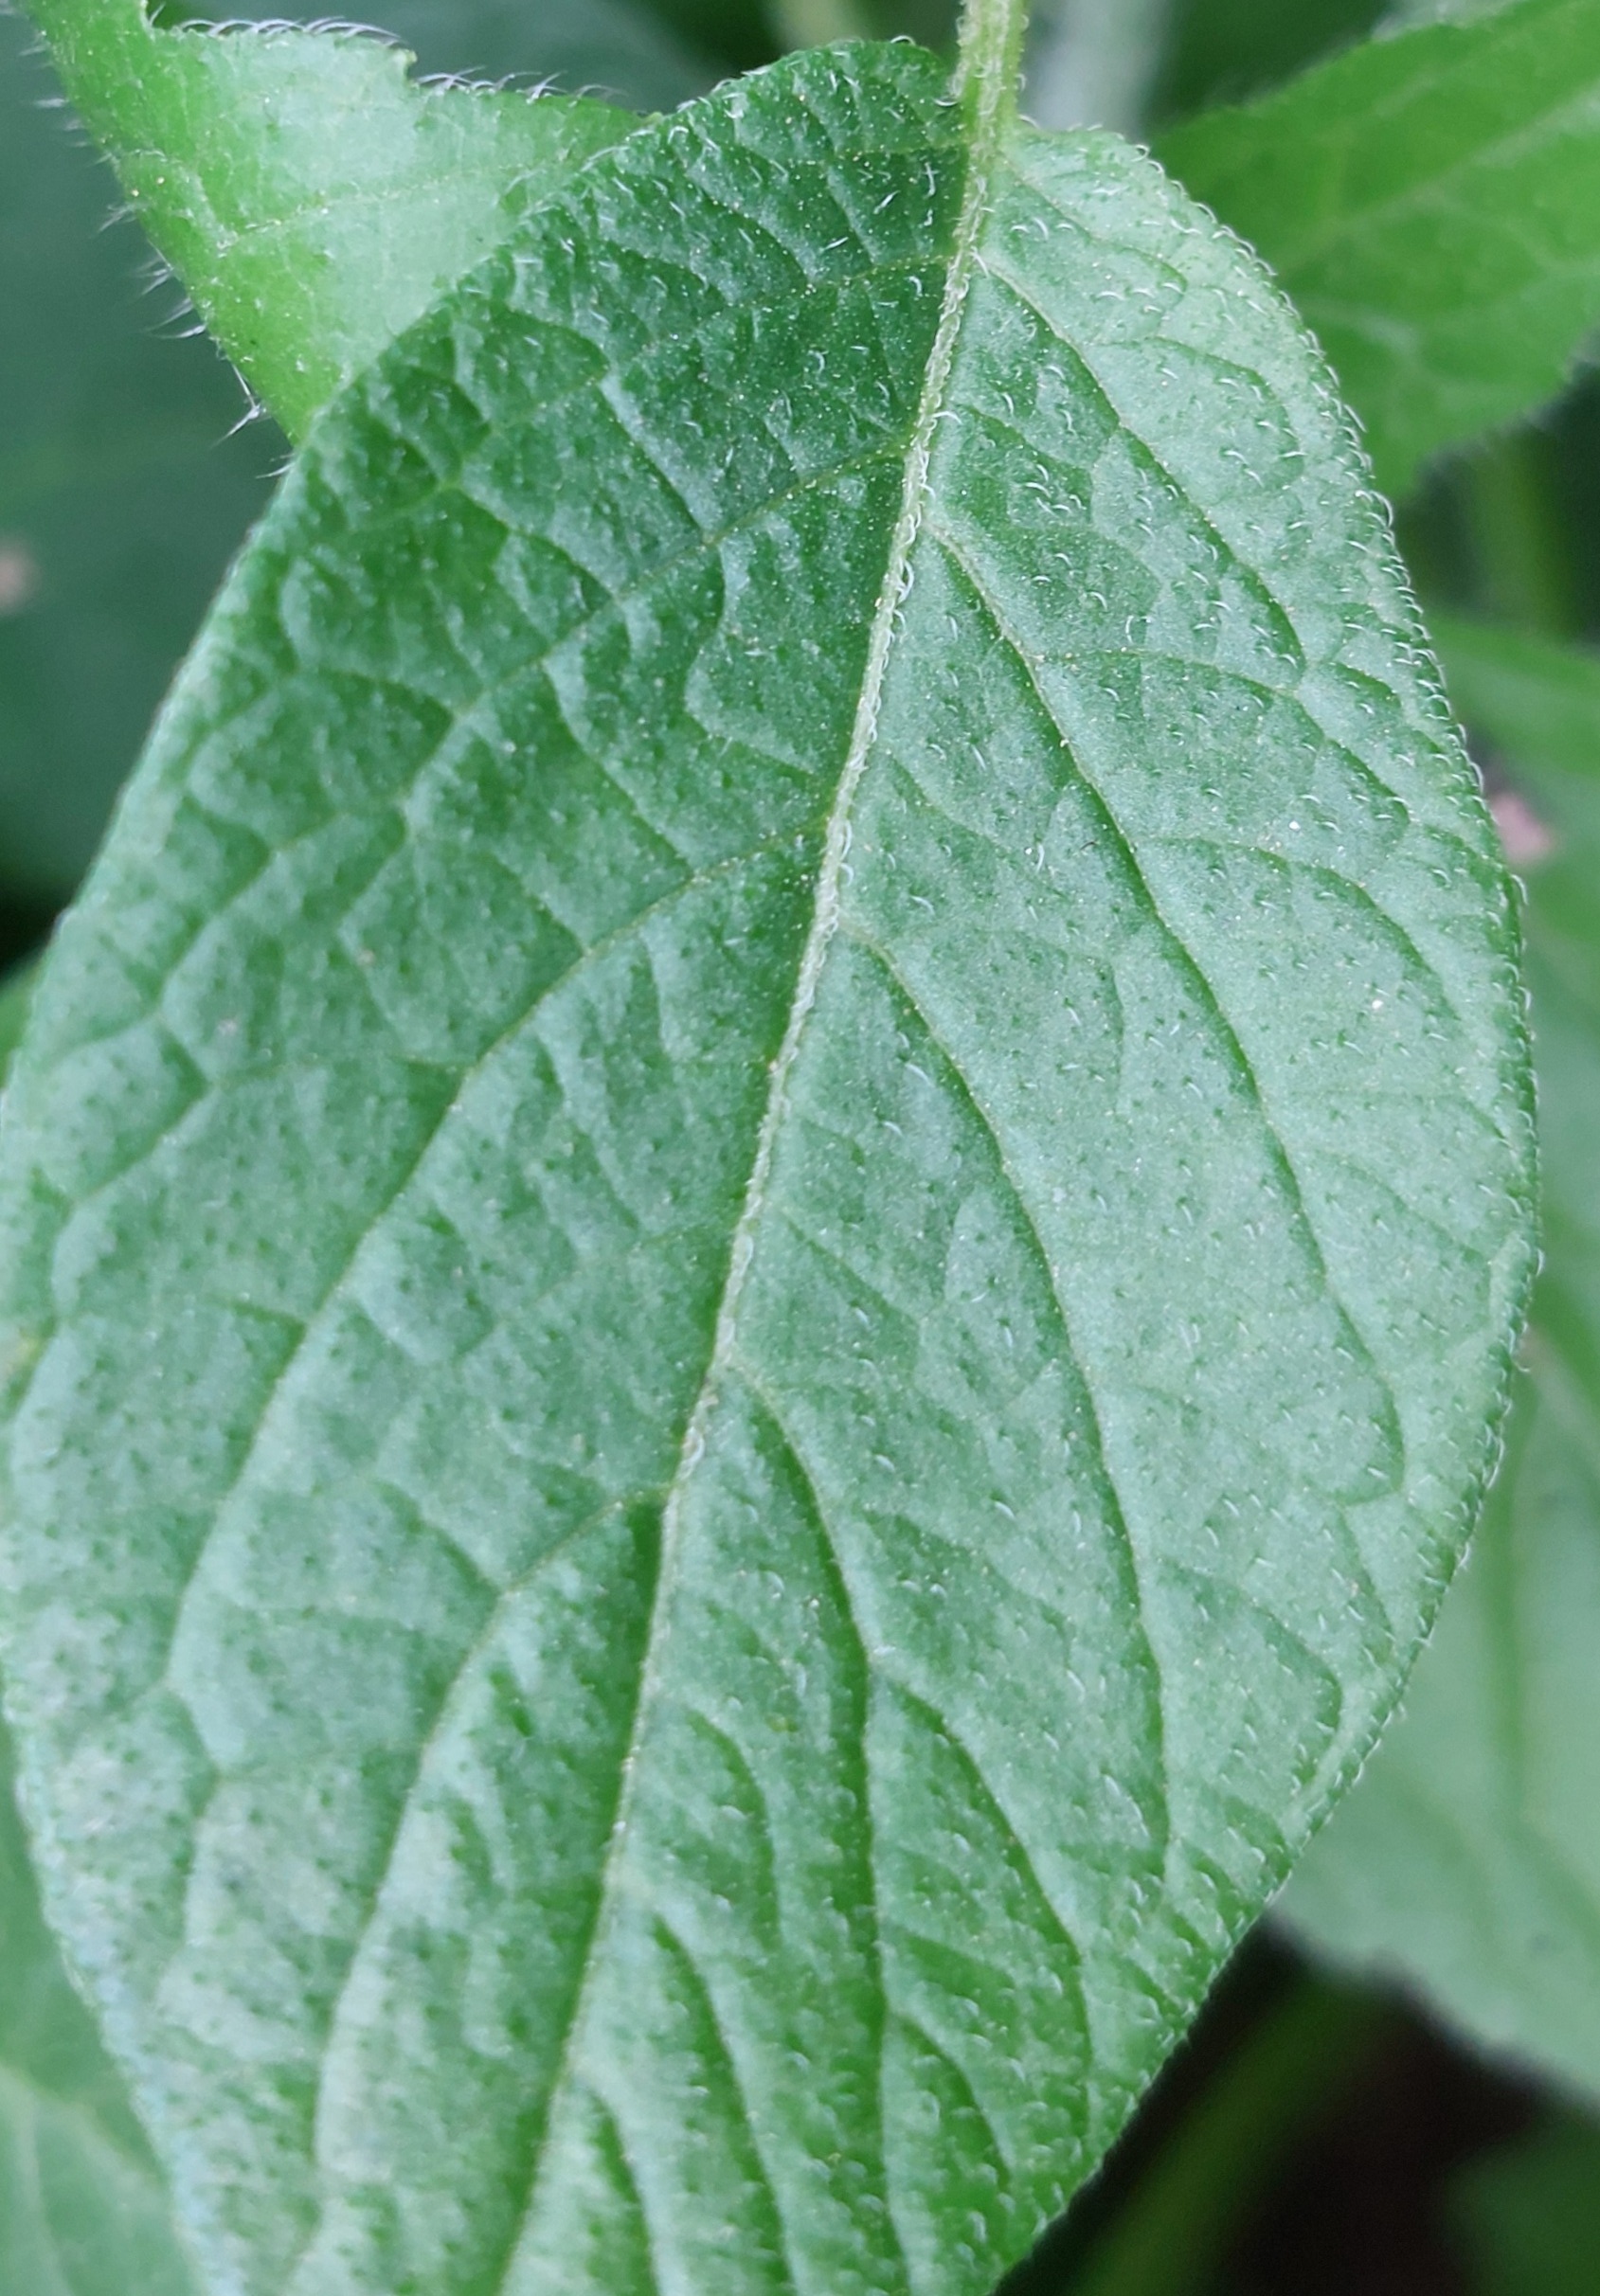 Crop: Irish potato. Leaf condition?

healthy
